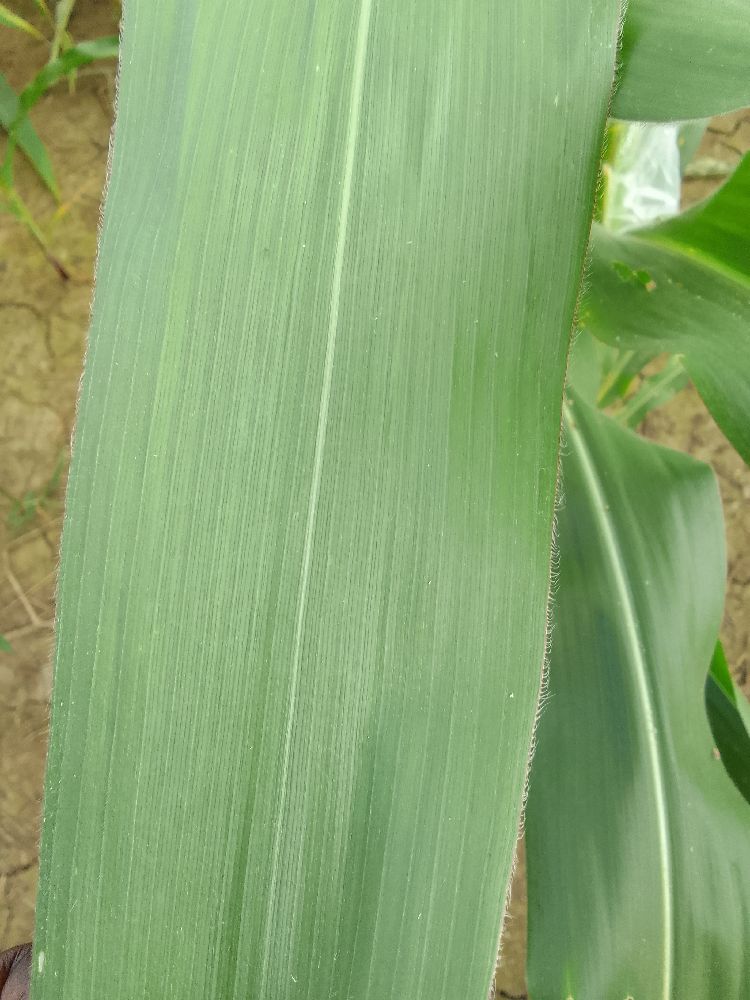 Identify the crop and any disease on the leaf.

maize, healthy
